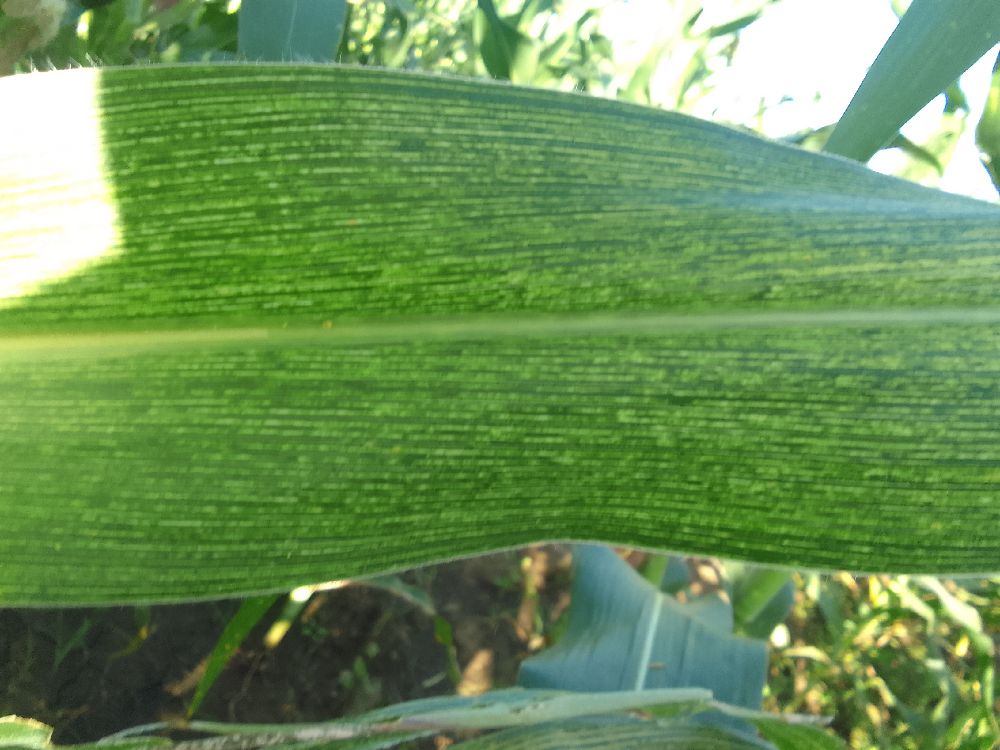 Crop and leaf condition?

maize, maize streak virus
